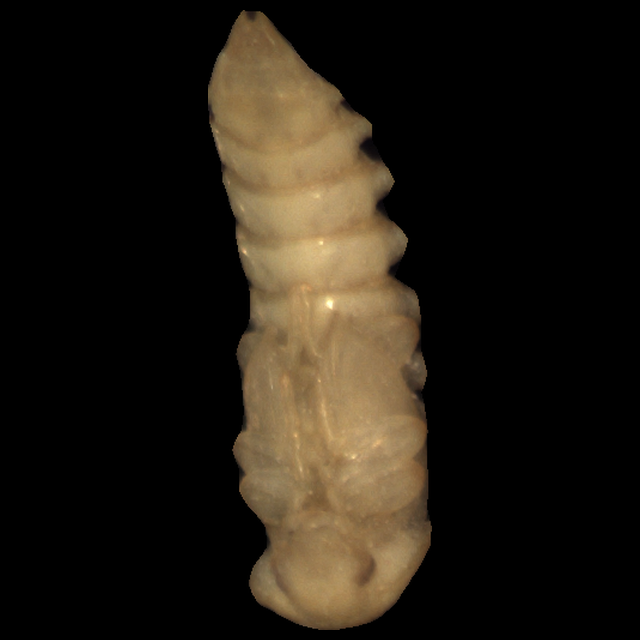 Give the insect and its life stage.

mealworm pupa
